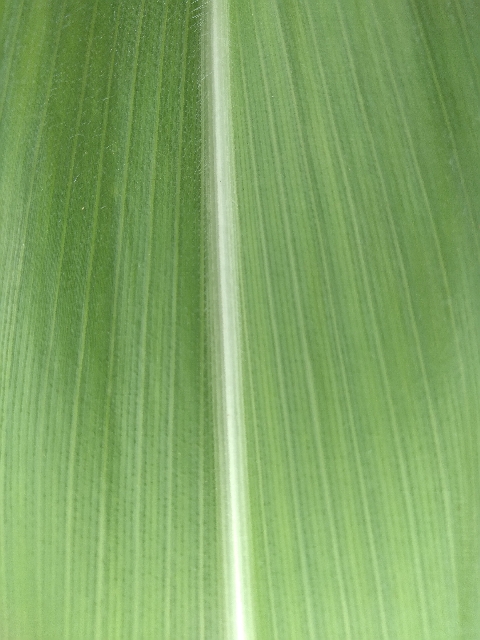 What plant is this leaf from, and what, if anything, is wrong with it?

maize, healthy
